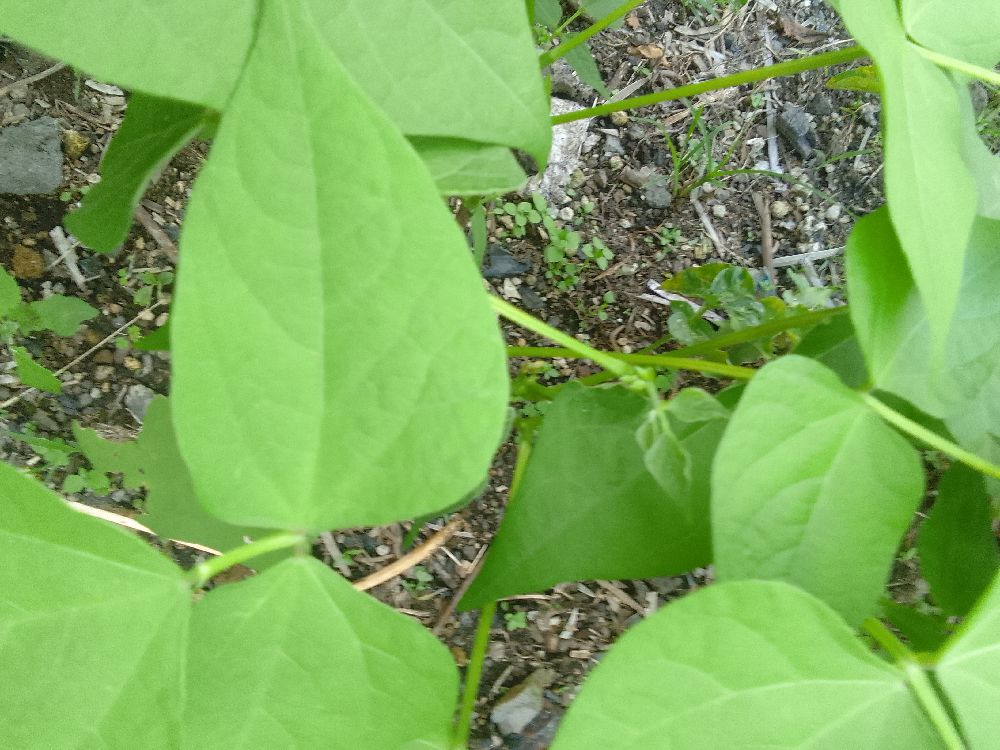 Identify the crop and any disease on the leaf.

common bean, healthy
